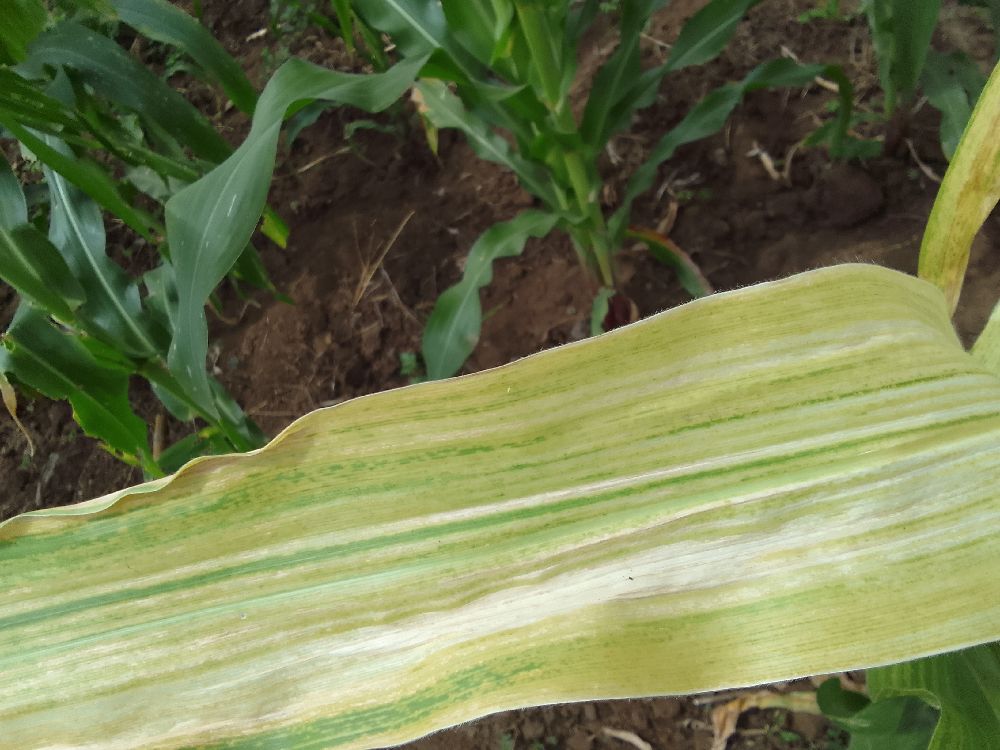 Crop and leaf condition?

maize, maize lethal necrosis
